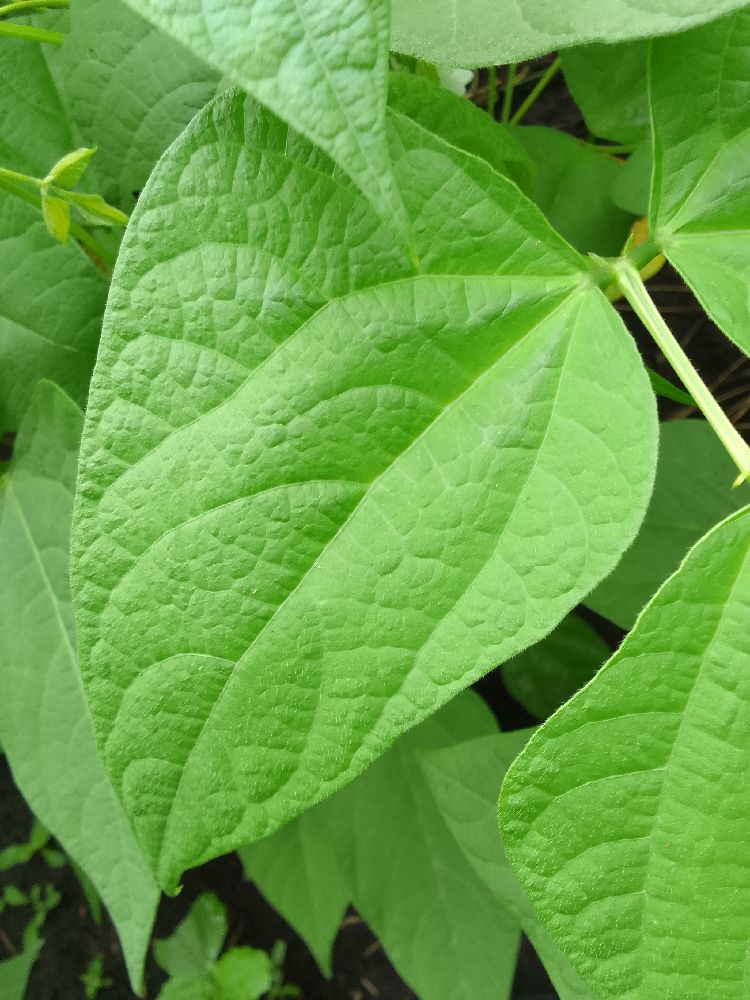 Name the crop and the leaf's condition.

common bean, healthy
